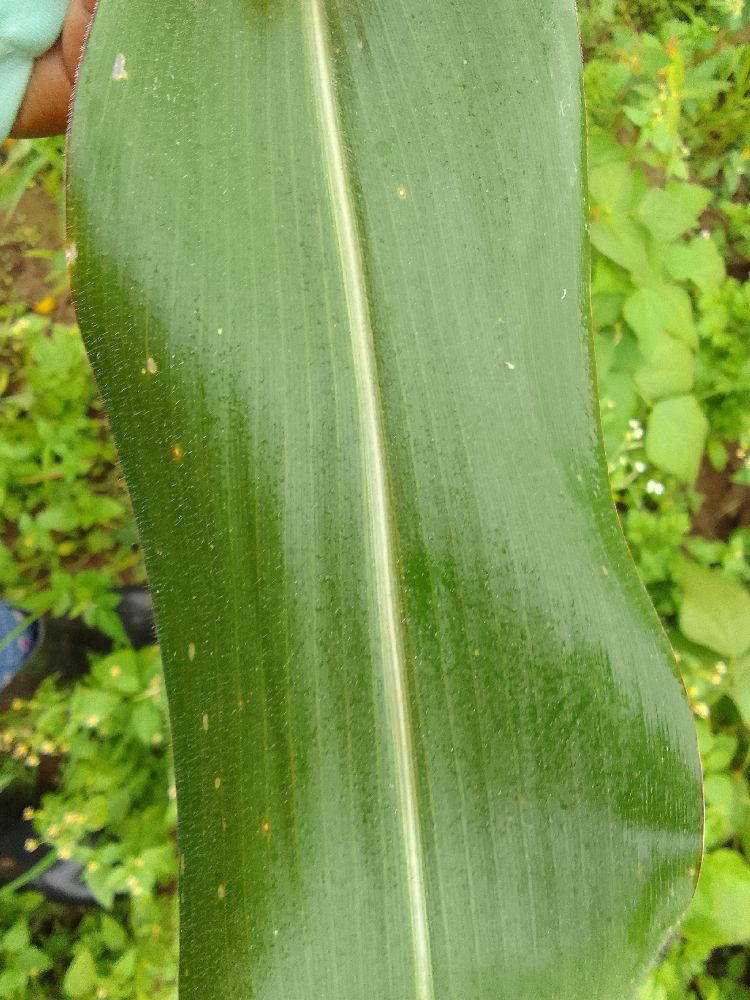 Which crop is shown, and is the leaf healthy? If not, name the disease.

maize, healthy
